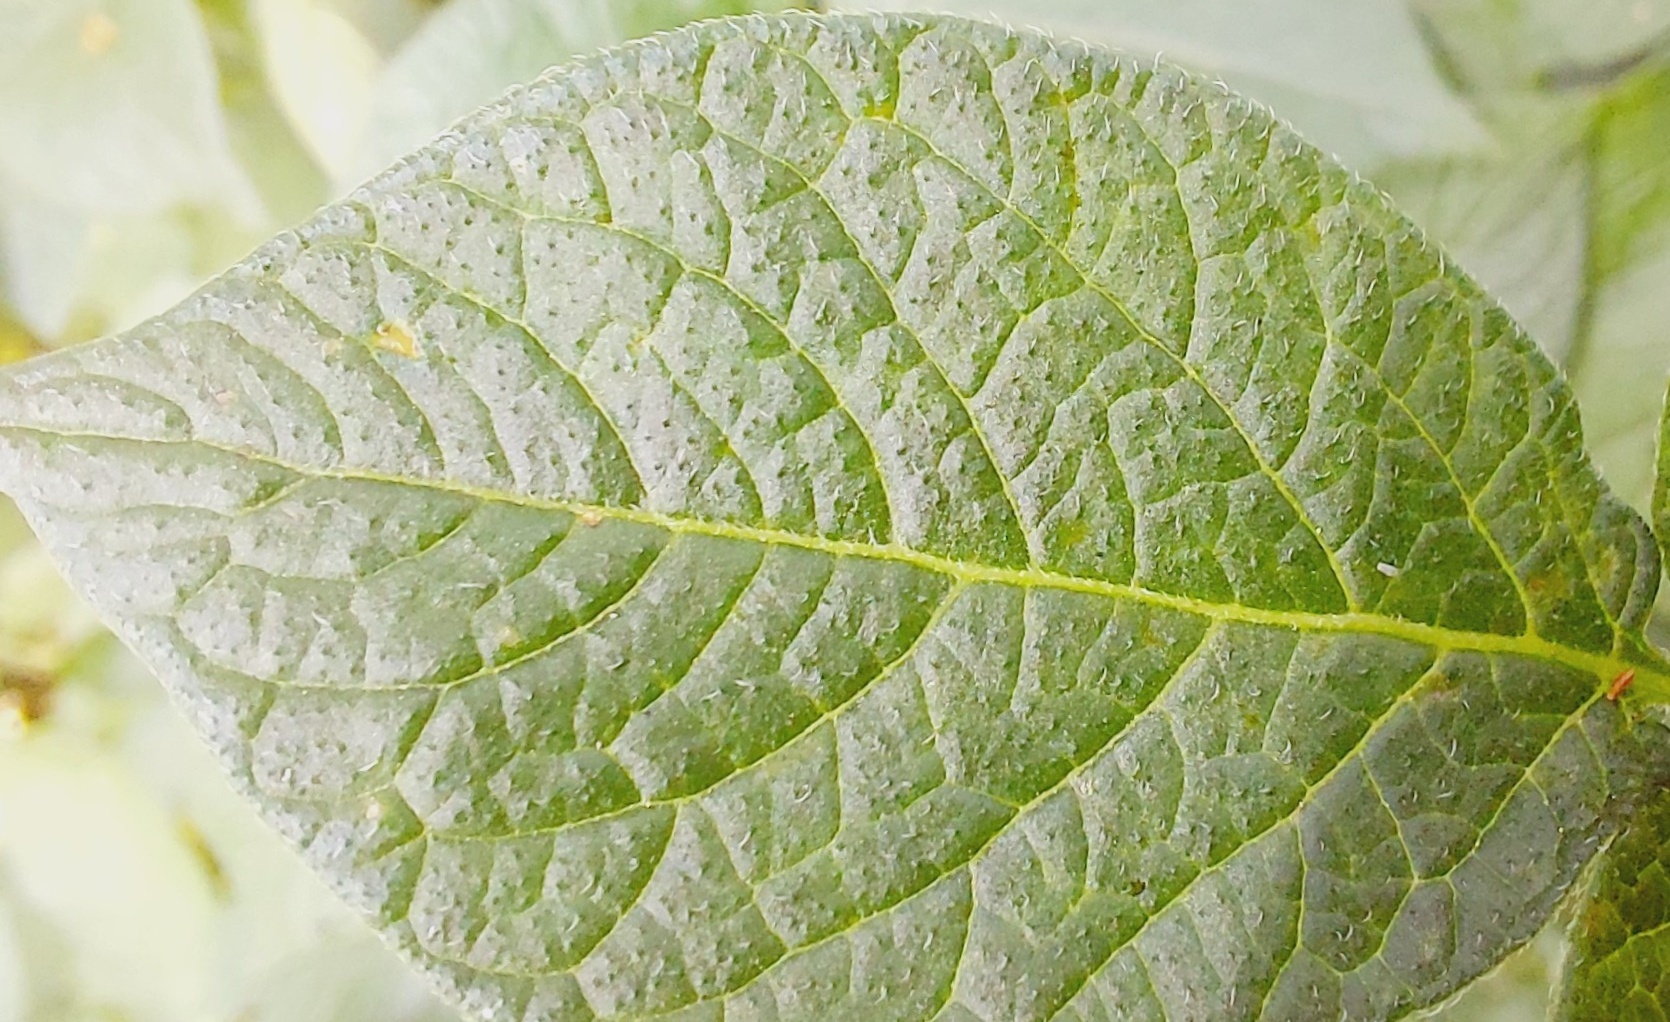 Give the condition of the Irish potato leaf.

healthy
